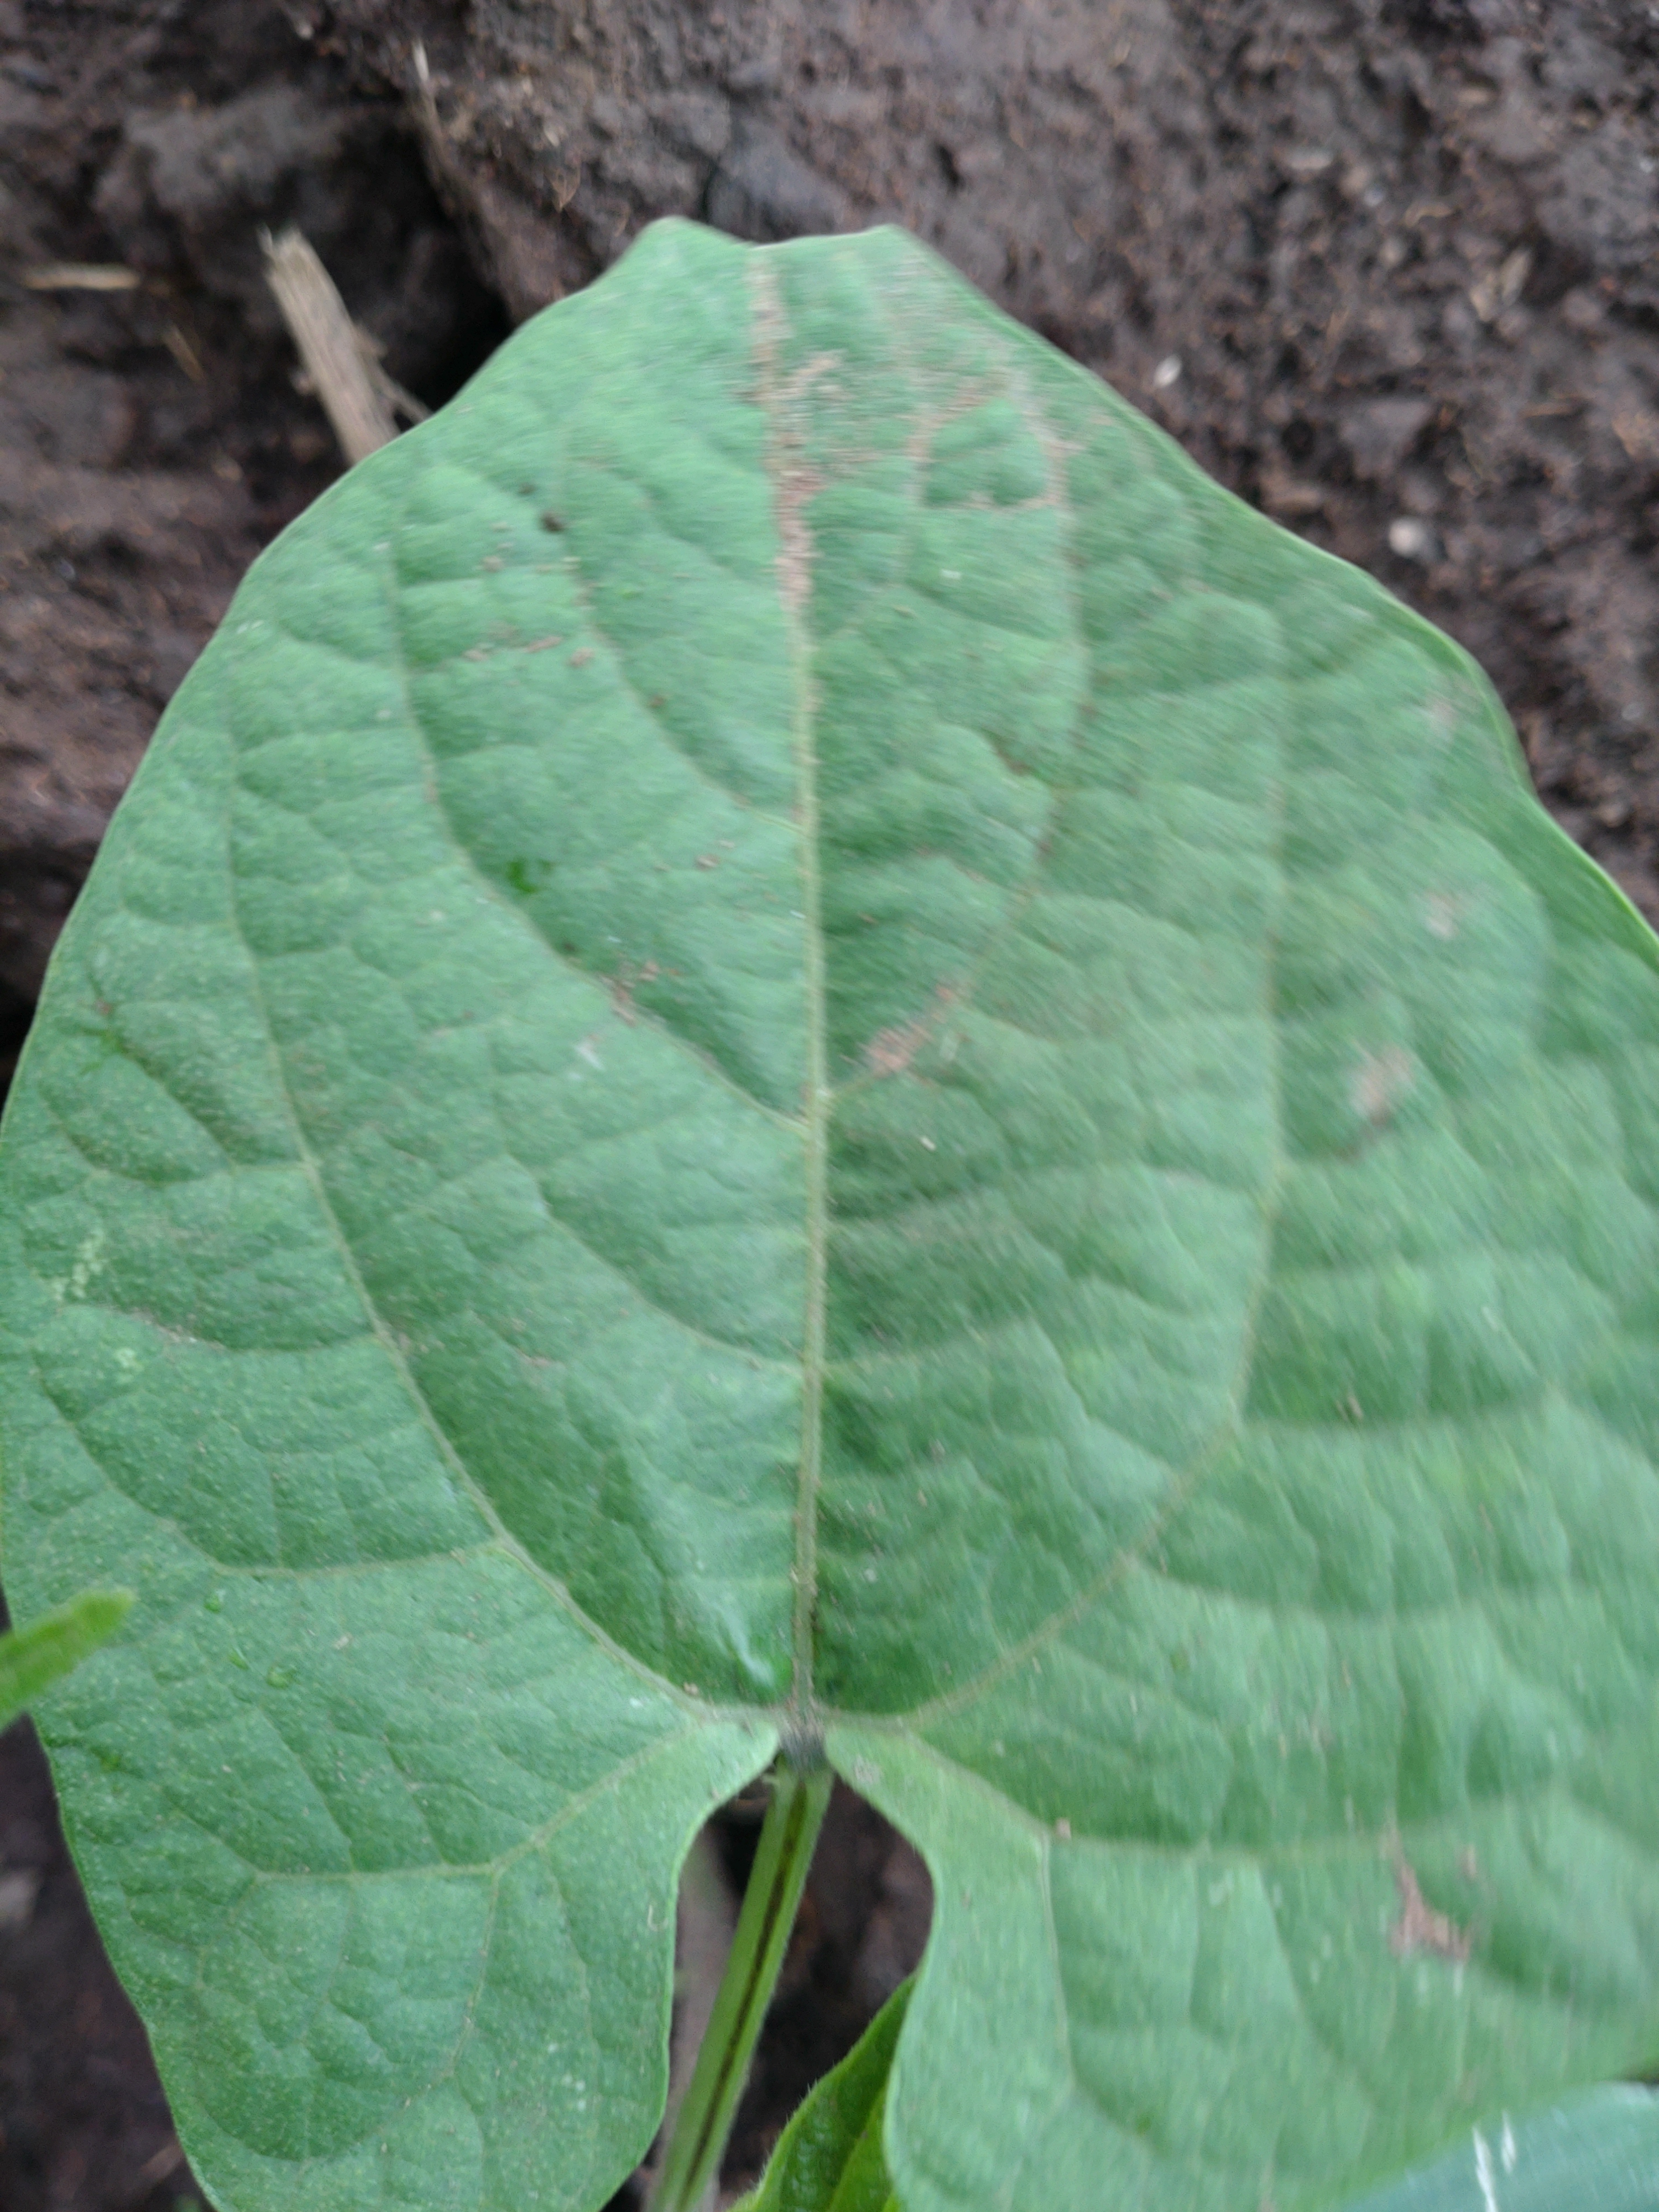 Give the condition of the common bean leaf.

healthy
